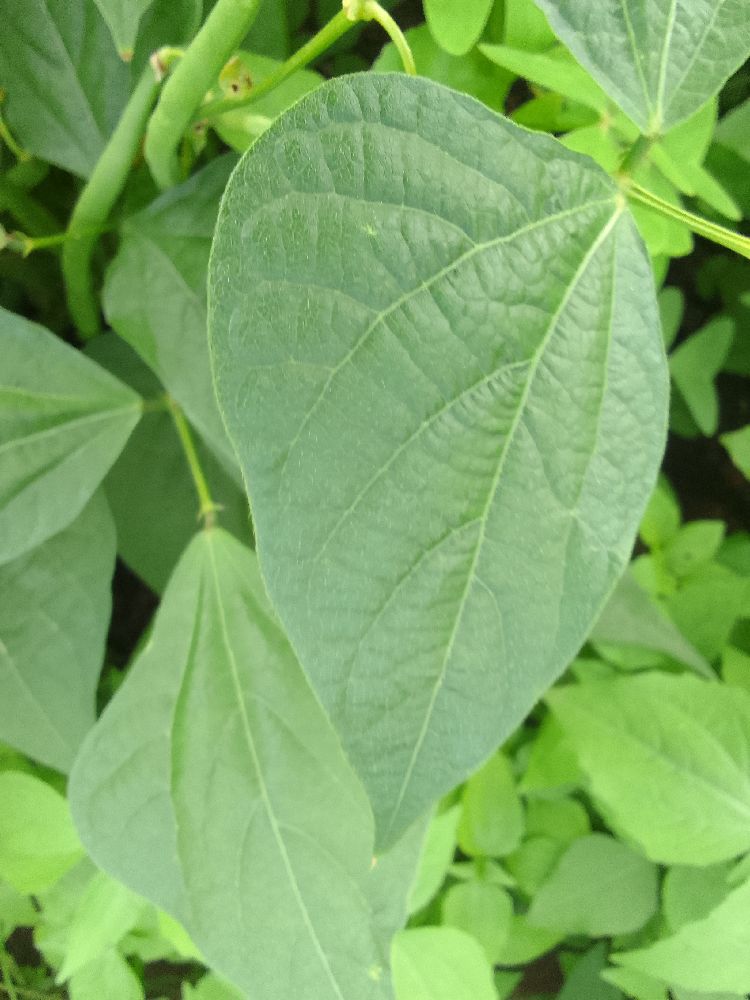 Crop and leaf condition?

common bean, healthy
